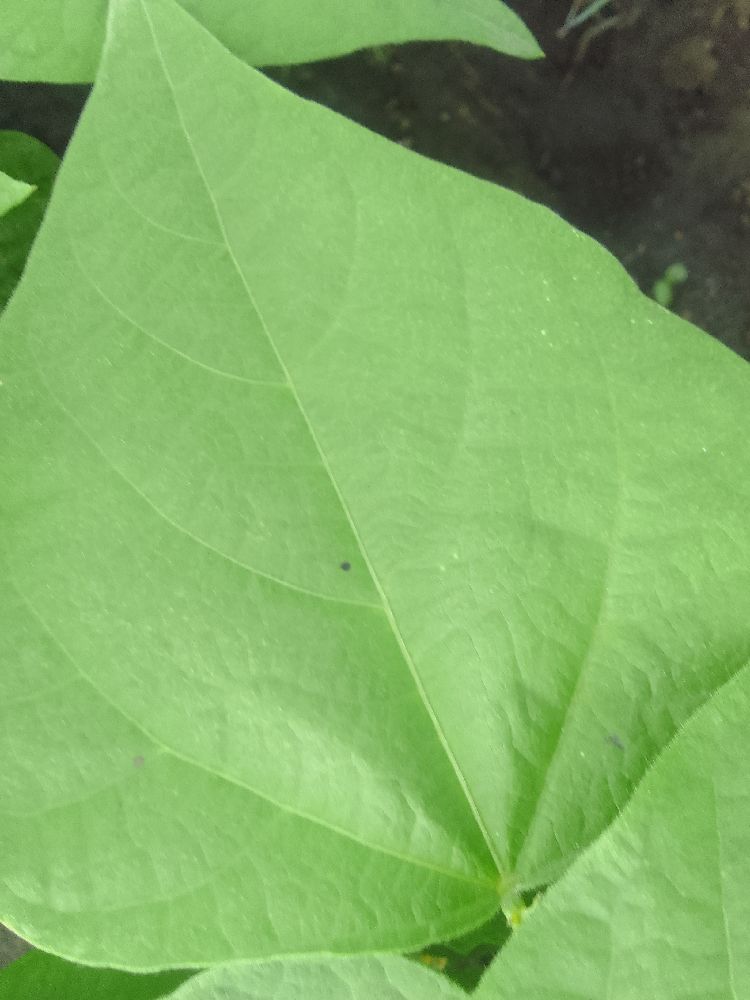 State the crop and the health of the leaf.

common bean, healthy
